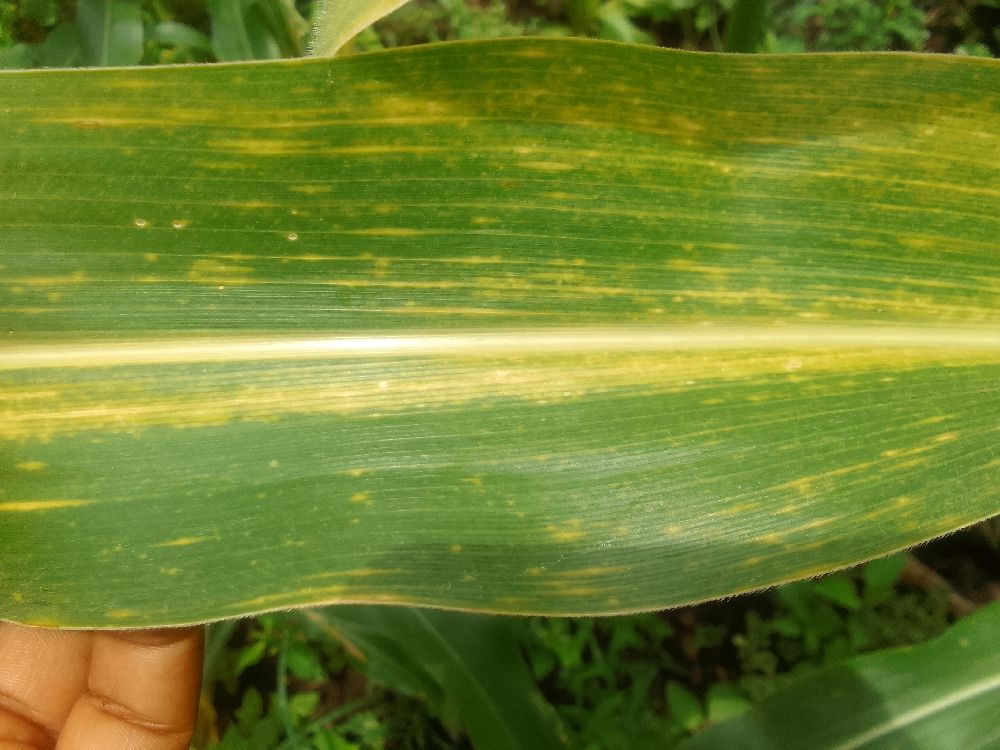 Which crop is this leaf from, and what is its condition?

maize, maize lethal necrosis
